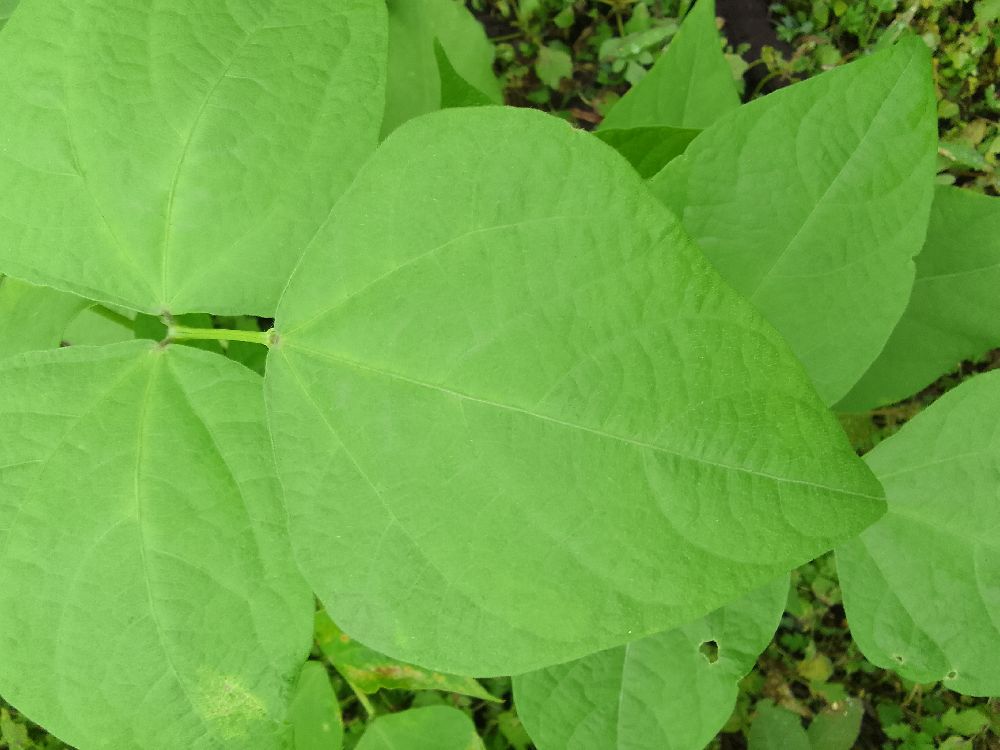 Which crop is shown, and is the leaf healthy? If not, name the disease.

common bean, healthy
